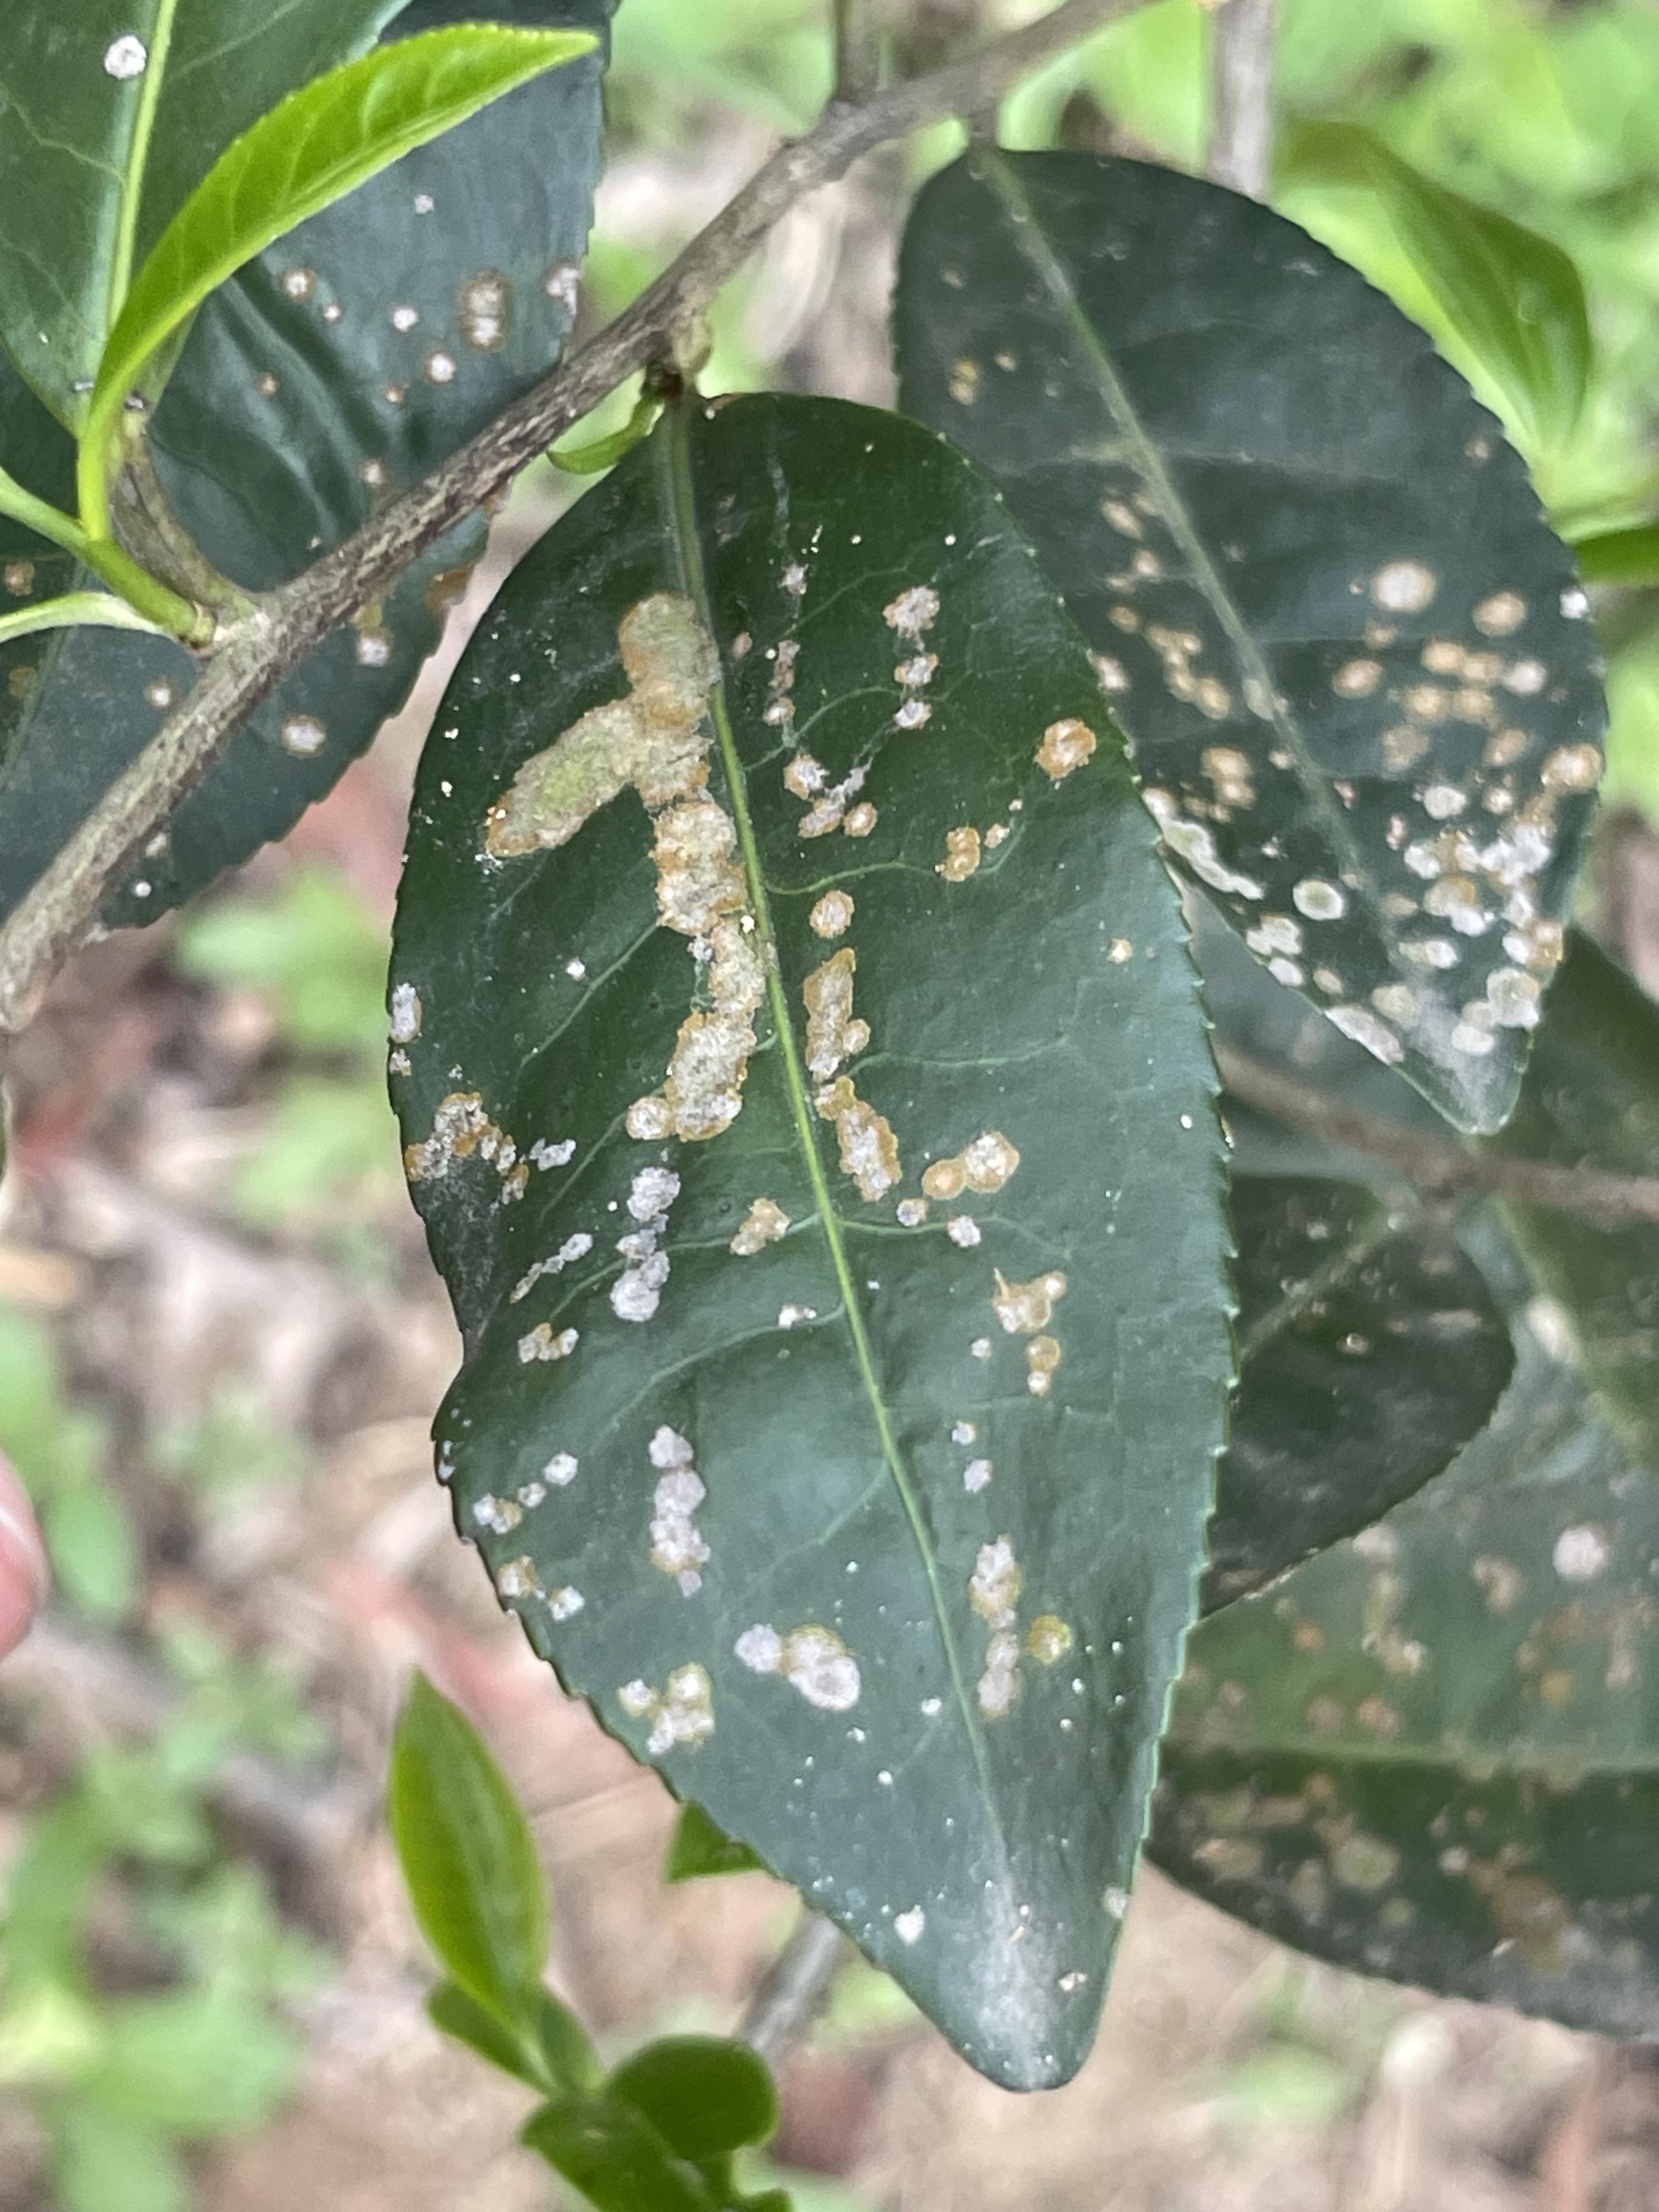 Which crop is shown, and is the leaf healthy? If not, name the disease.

tea, red rust
